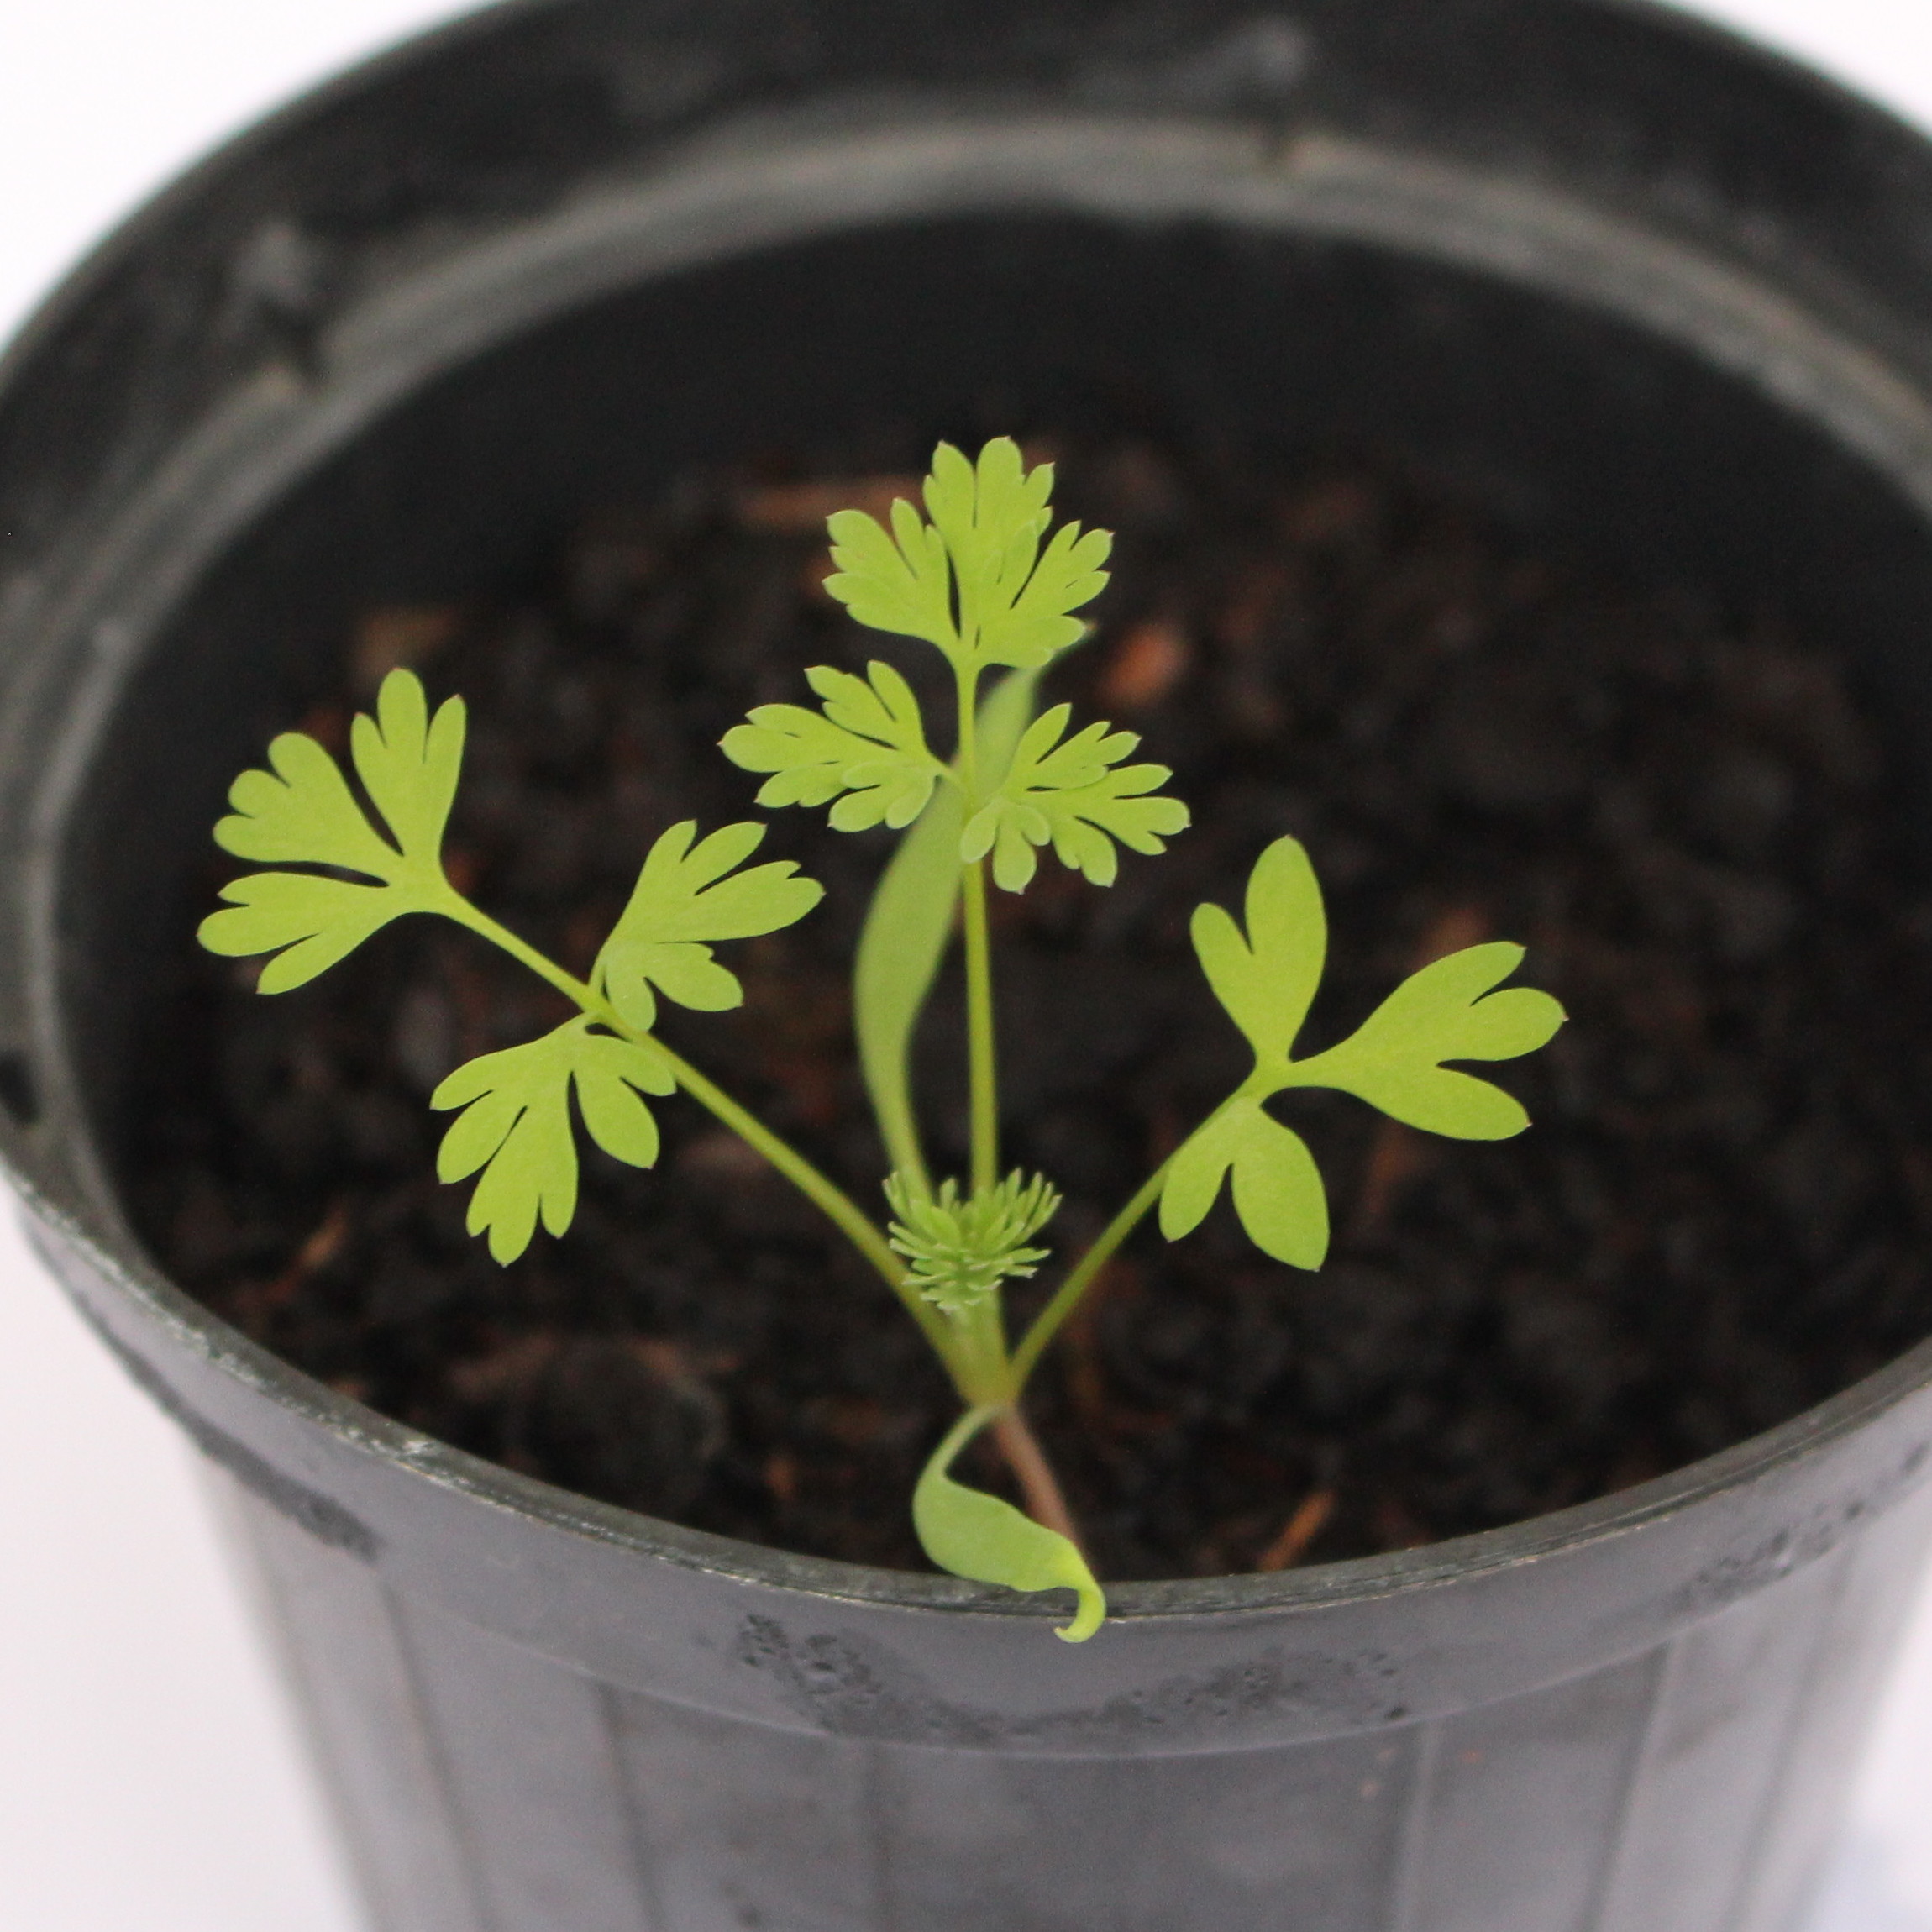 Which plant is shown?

Fumaria officinalis
